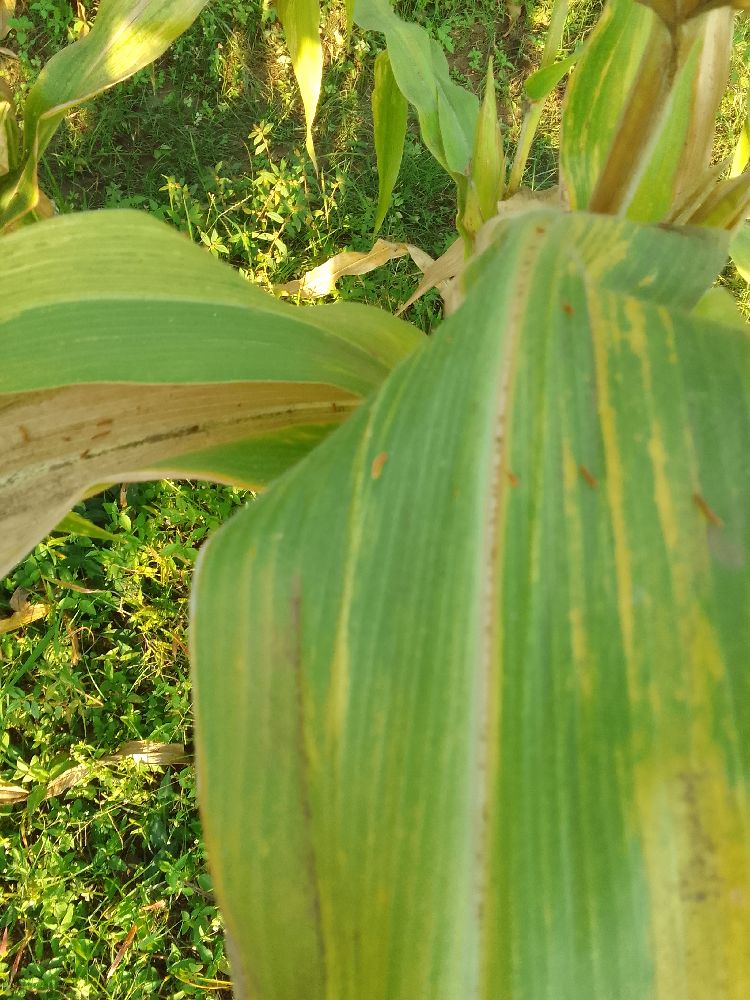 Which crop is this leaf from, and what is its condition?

maize, maize lethal necrosis
